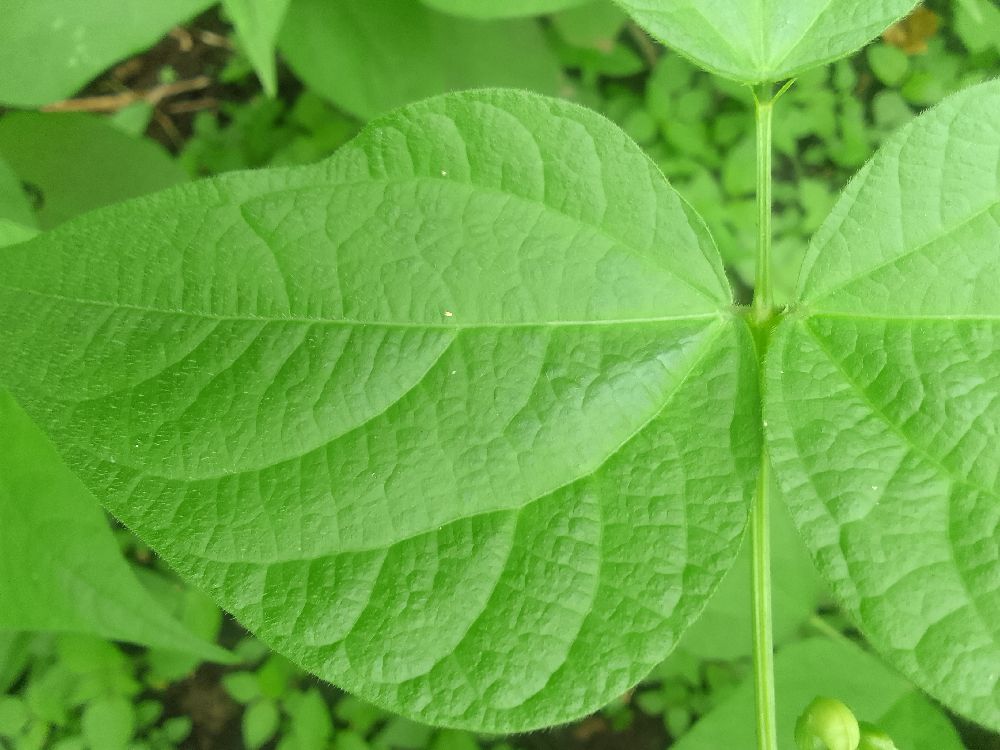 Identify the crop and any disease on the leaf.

common bean, healthy
